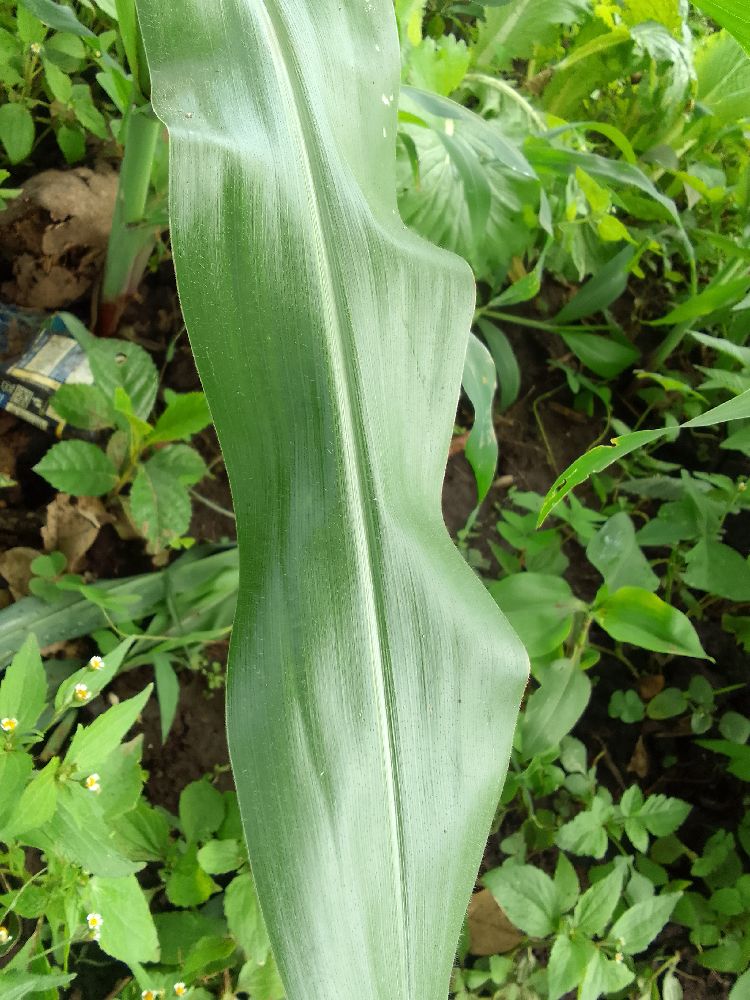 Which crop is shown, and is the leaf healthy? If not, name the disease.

maize, healthy
